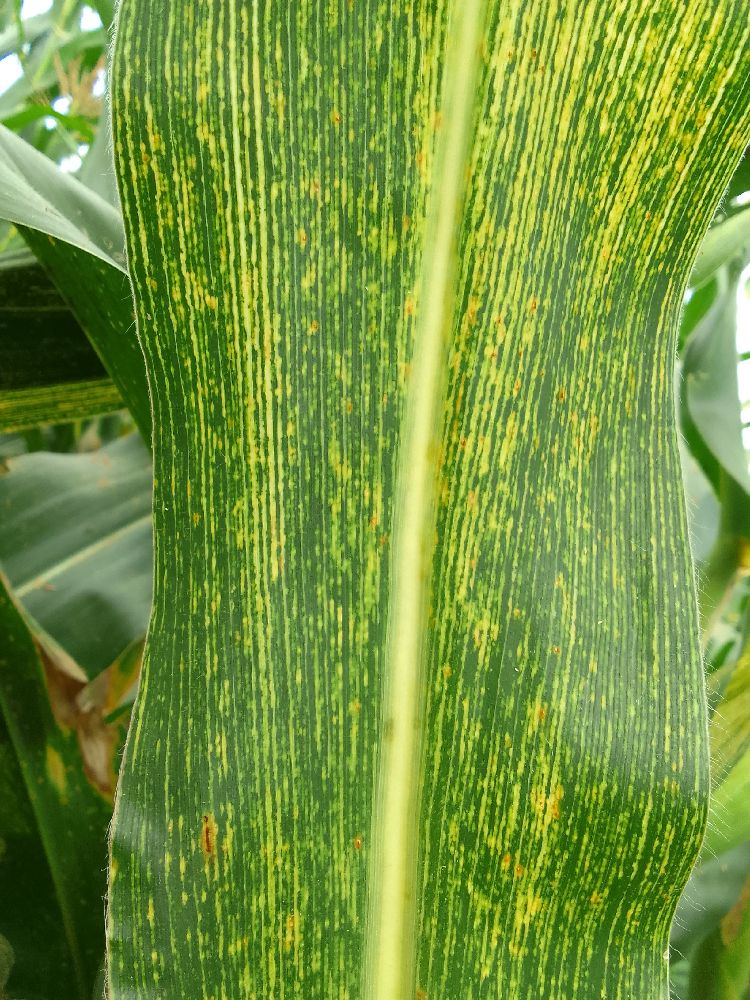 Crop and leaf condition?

maize, maize streak virus
